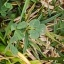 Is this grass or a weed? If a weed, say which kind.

unstructured weed
